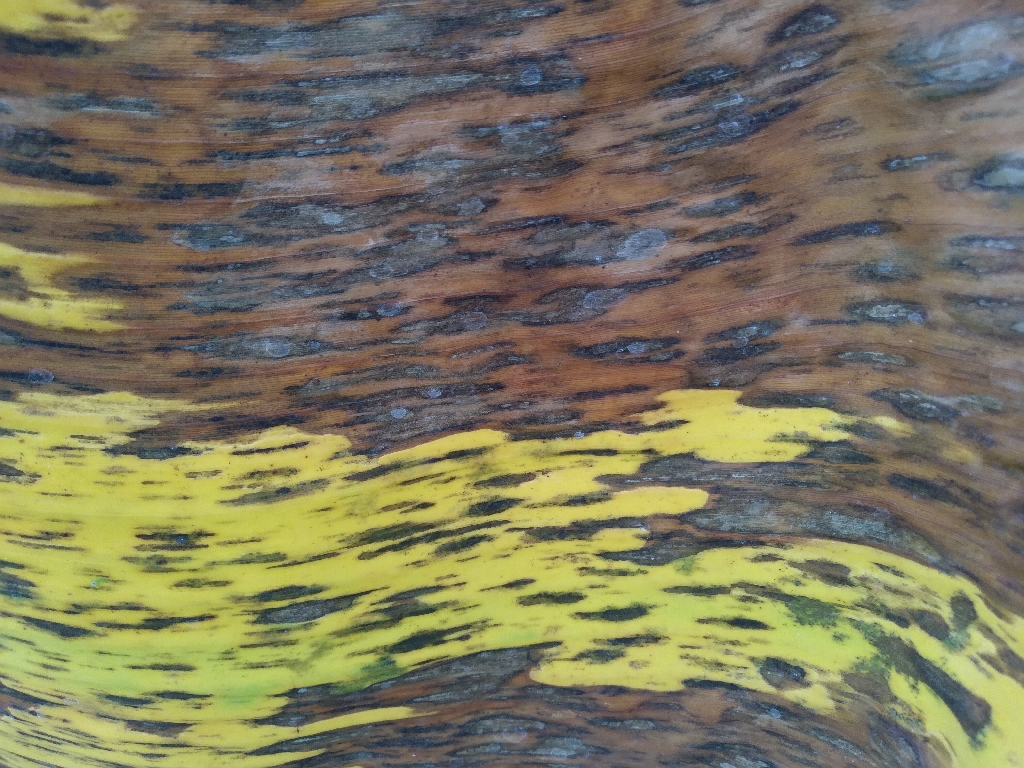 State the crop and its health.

banana, black sigatoka
